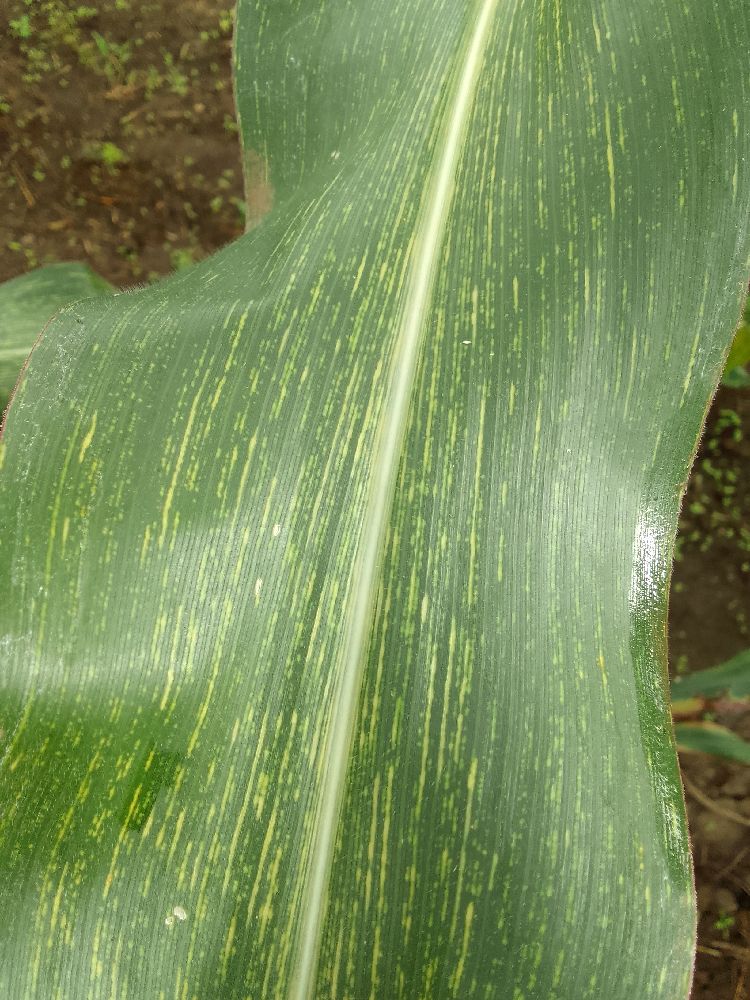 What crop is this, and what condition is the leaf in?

maize, maize streak virus
